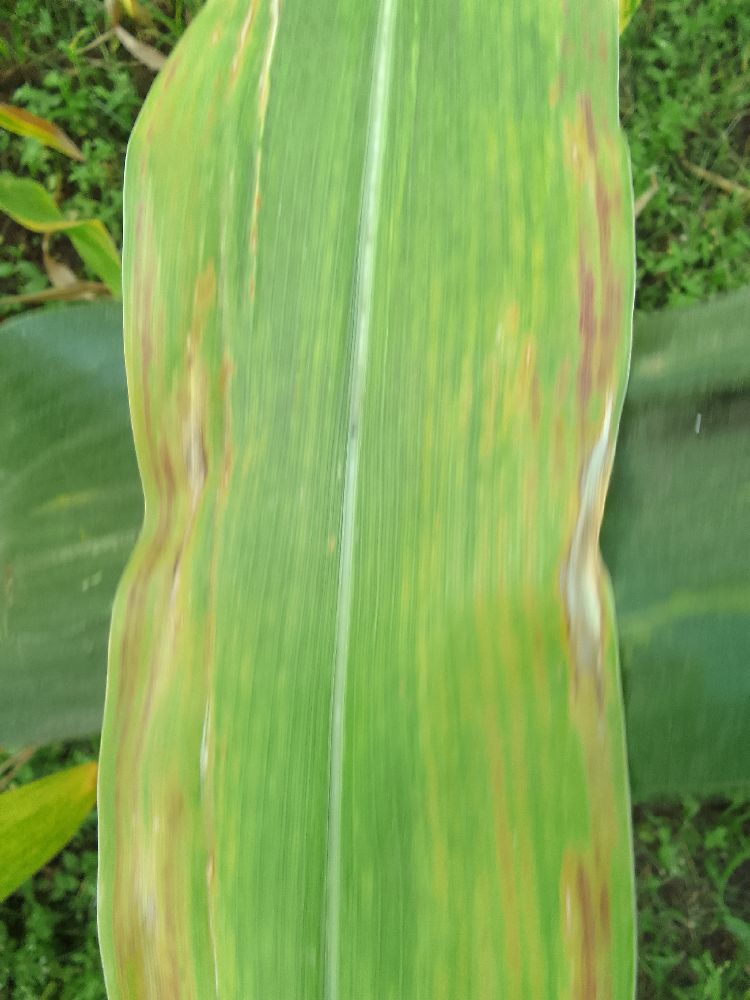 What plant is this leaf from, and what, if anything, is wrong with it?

maize, maize lethal necrosis
